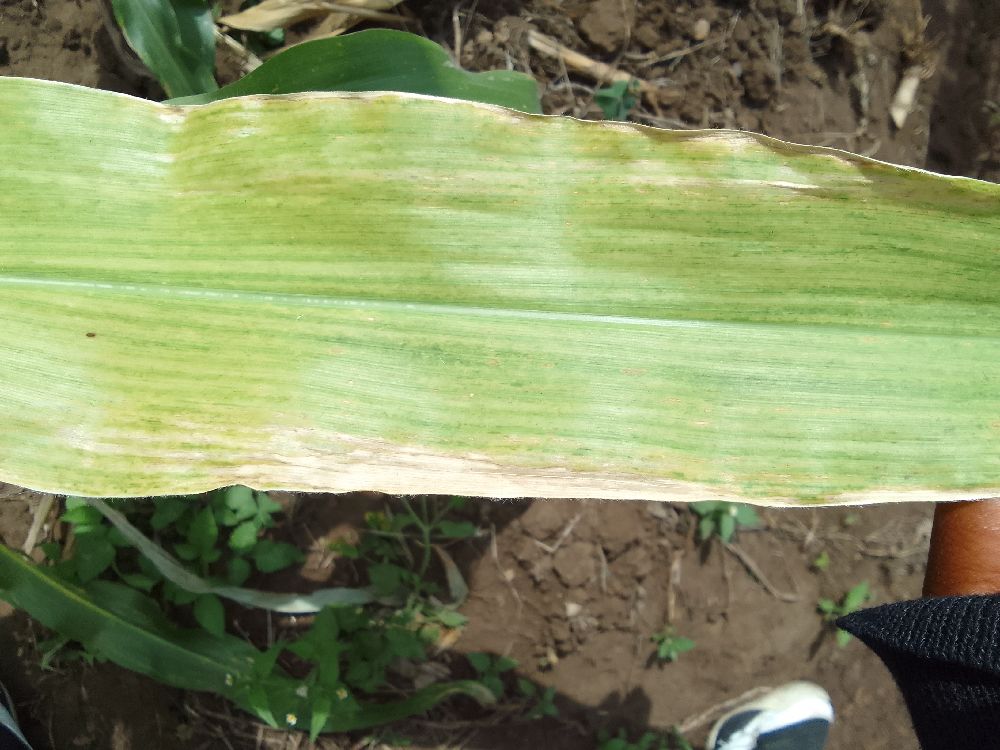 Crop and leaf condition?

maize, maize lethal necrosis
